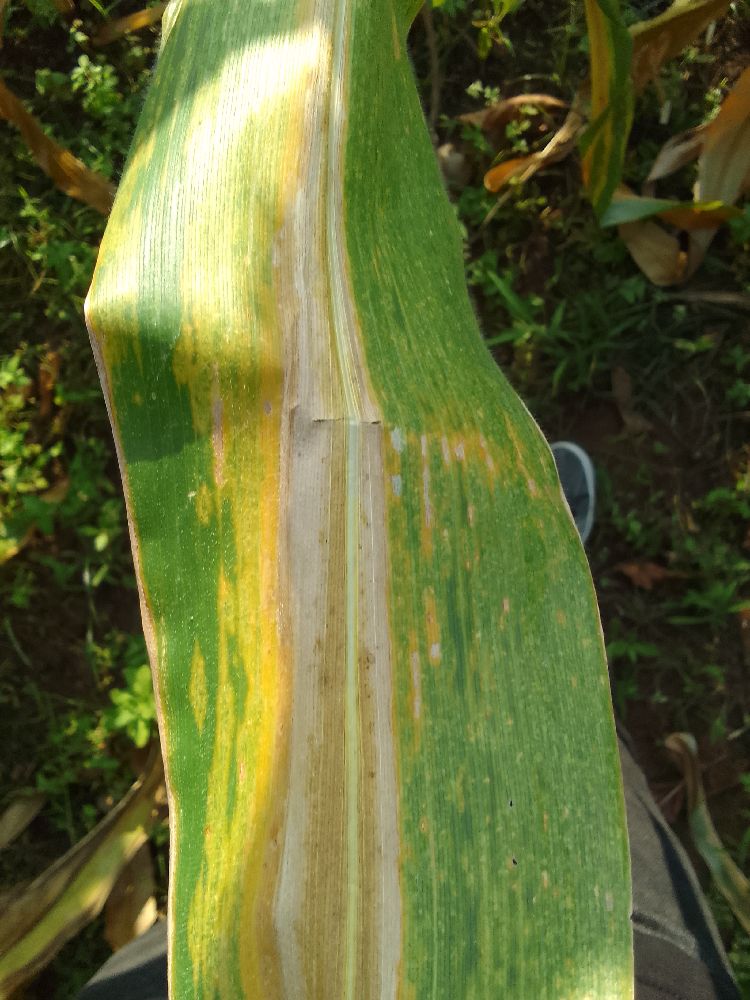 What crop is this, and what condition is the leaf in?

maize, maize lethal necrosis
